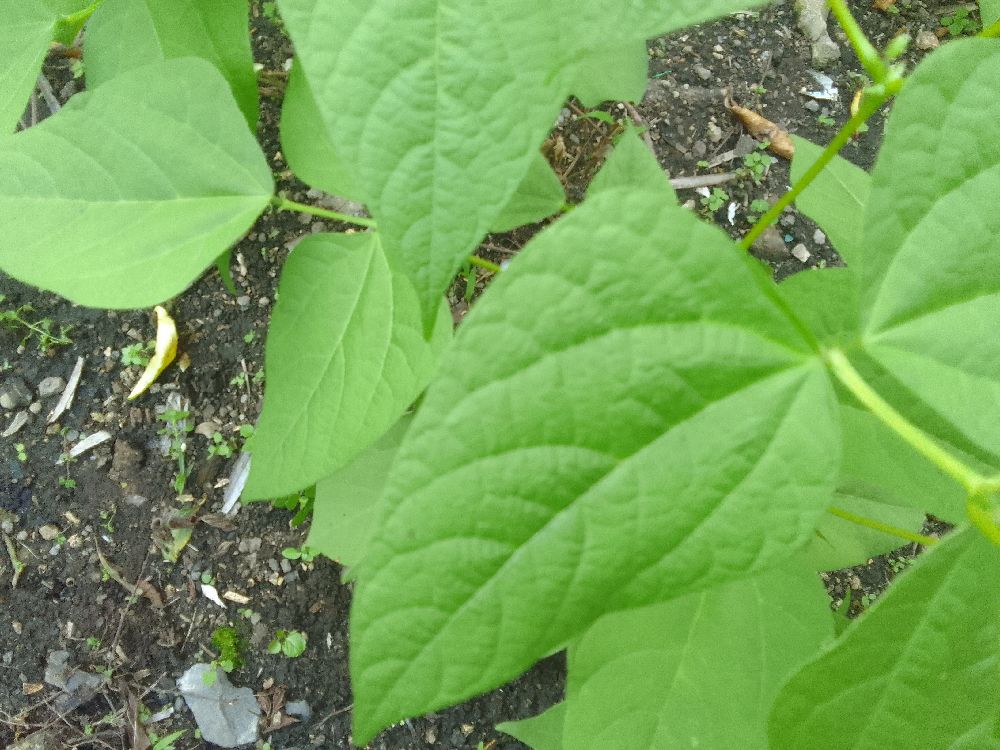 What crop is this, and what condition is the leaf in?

common bean, healthy
